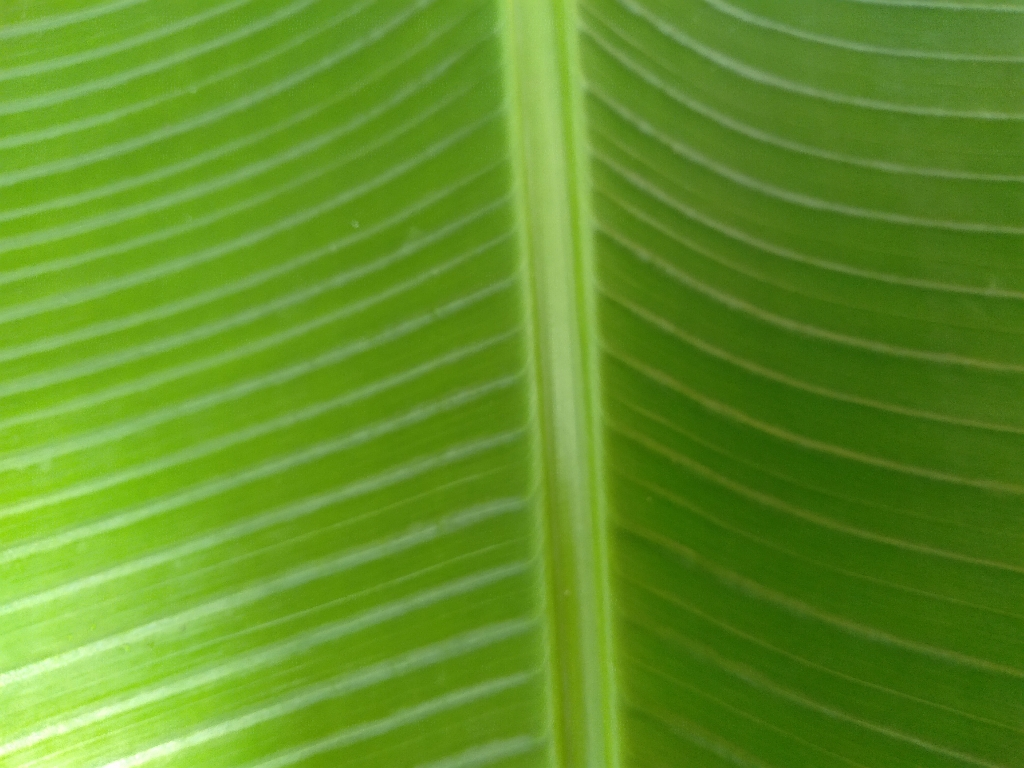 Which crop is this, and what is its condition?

banana, healthy
